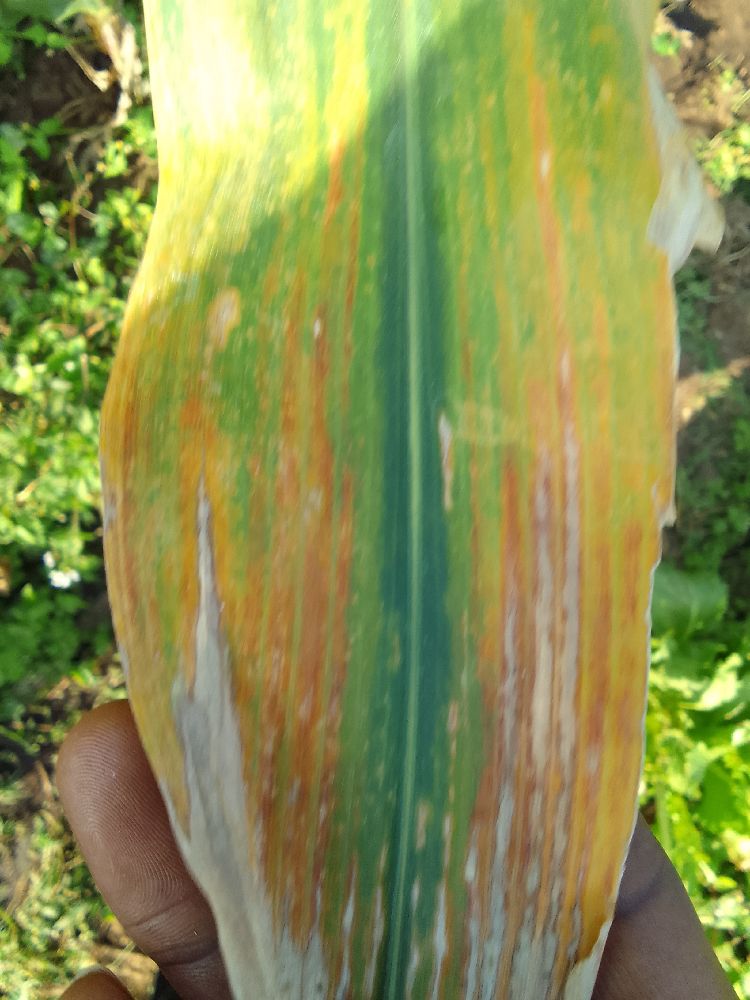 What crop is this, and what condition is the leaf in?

maize, maize lethal necrosis
